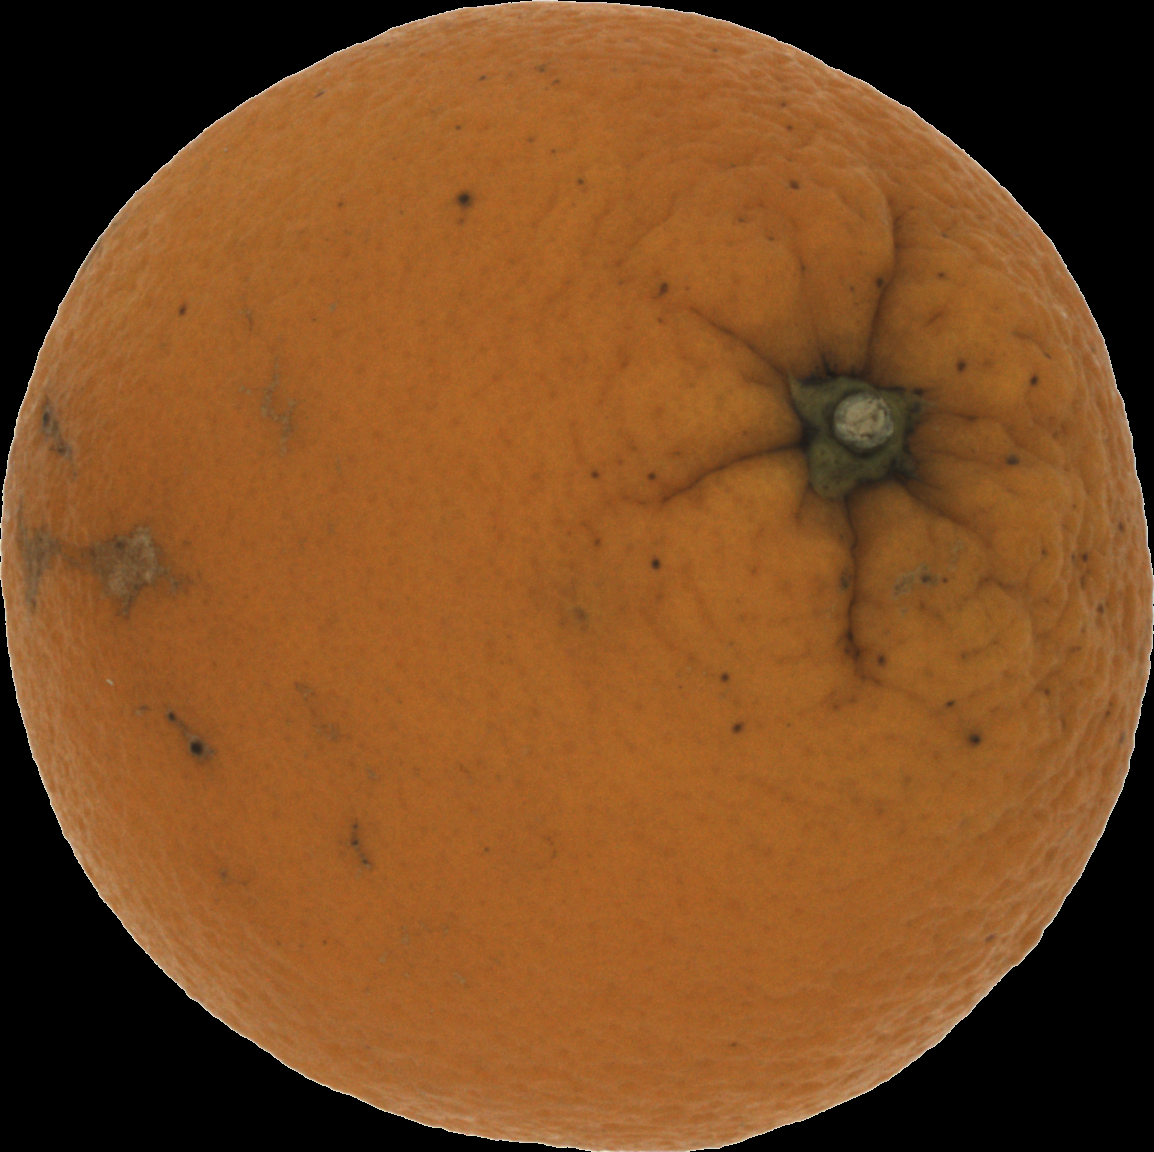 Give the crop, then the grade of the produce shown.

orange, bad
